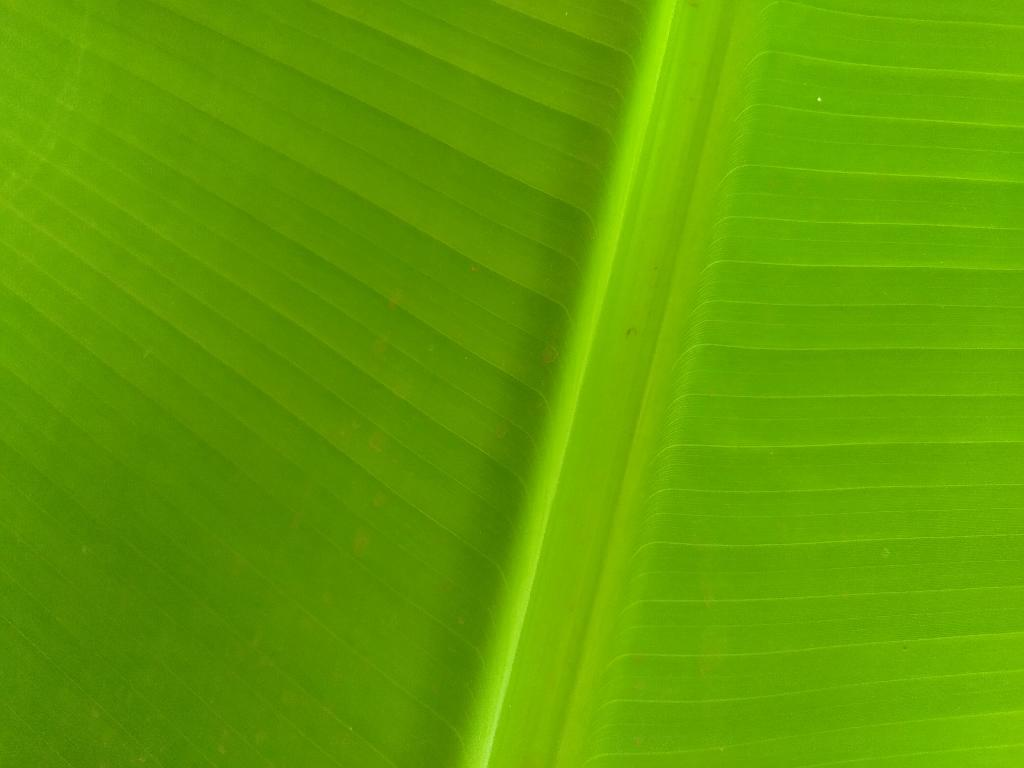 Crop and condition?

banana, healthy
